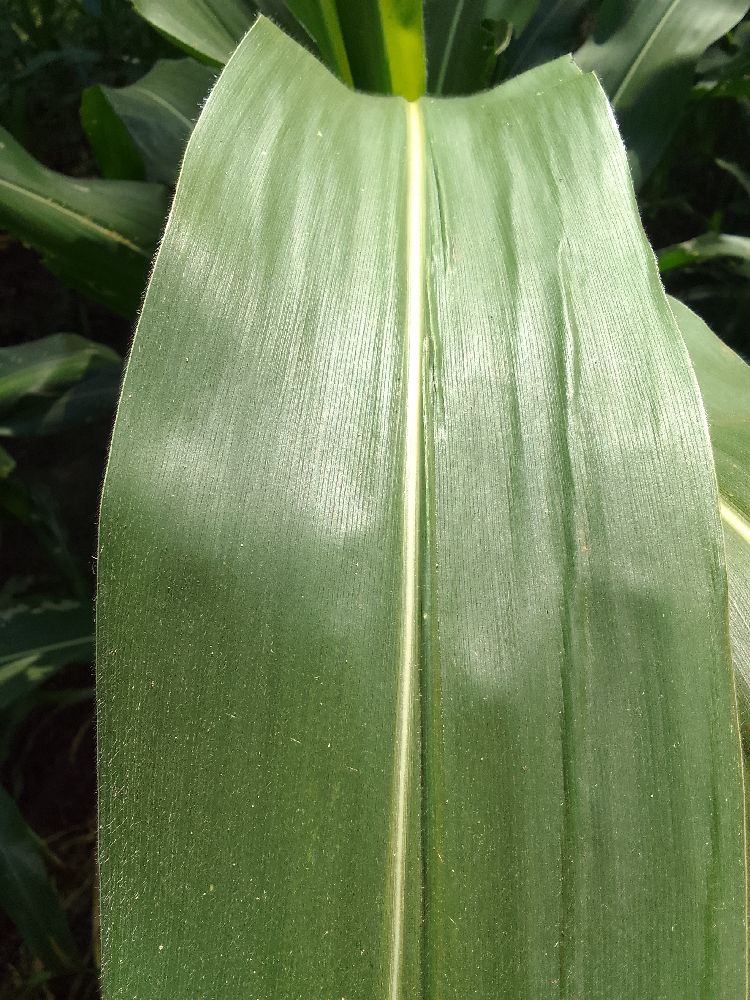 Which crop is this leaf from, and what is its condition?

maize, healthy
